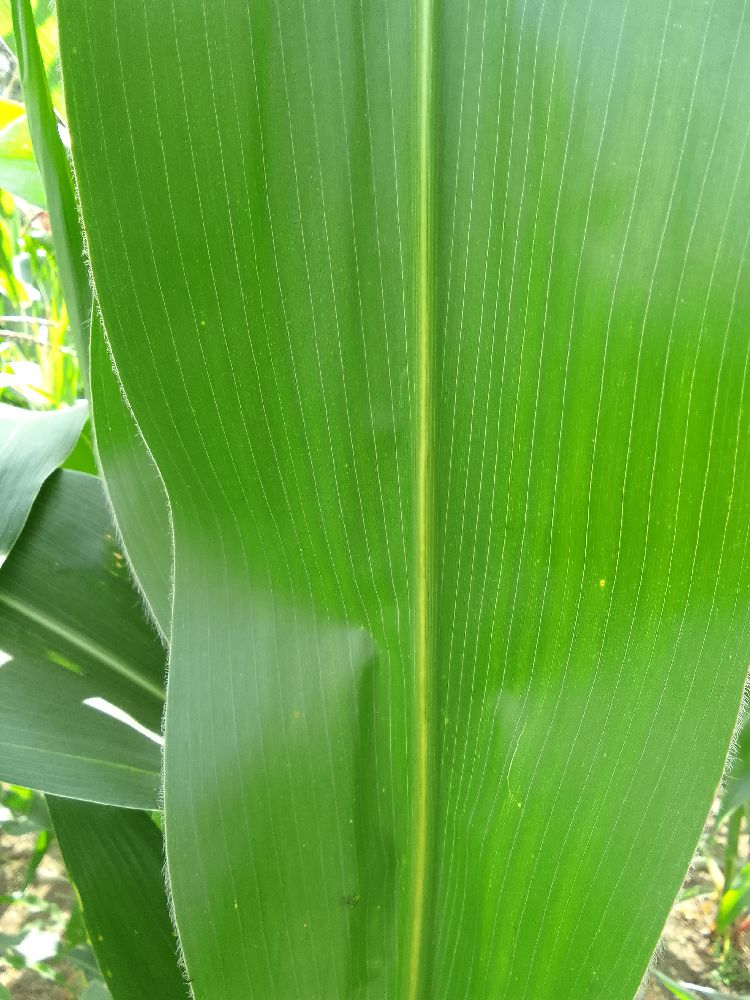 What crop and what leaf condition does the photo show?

maize, healthy
